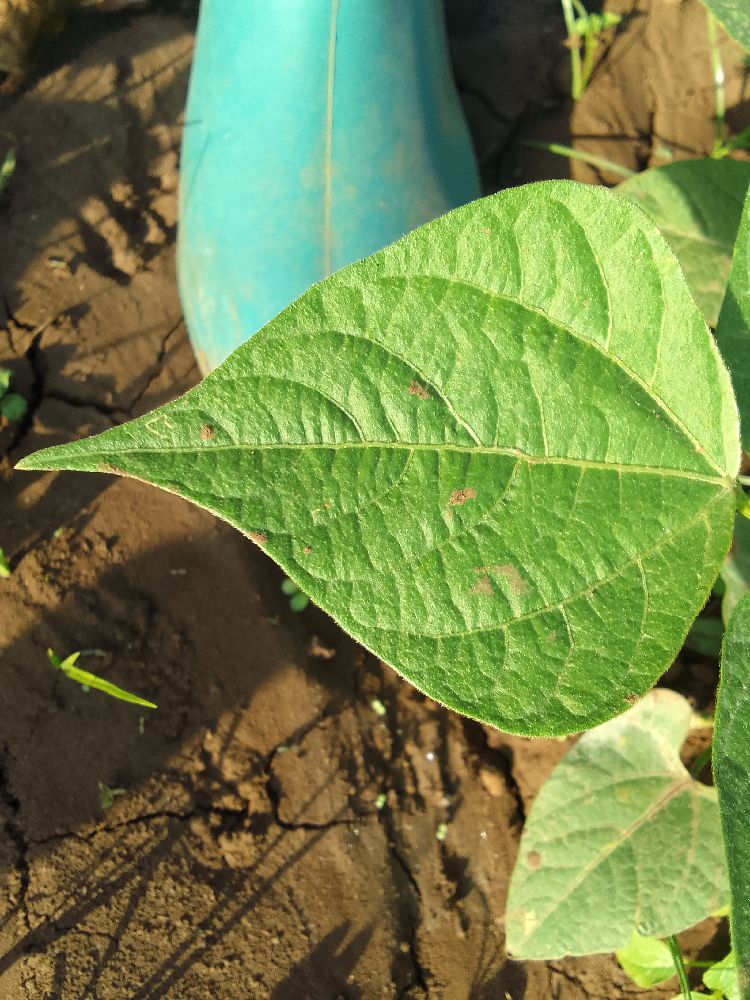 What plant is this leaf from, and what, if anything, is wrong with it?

common bean, healthy
